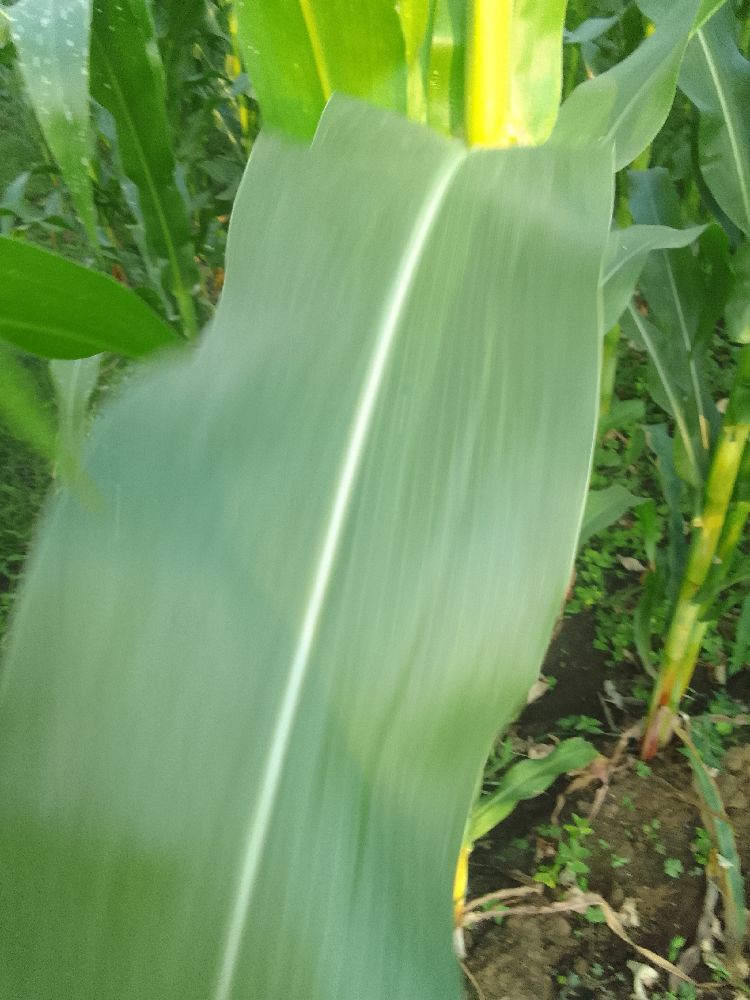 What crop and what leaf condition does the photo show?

maize, healthy
